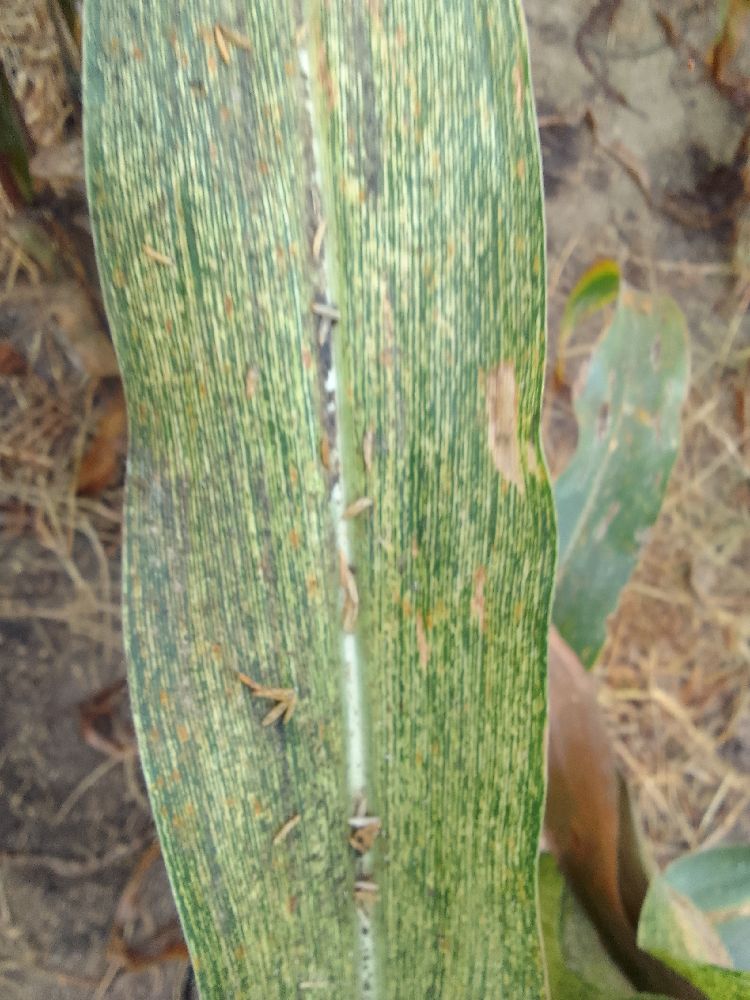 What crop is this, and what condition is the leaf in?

maize, maize streak virus
